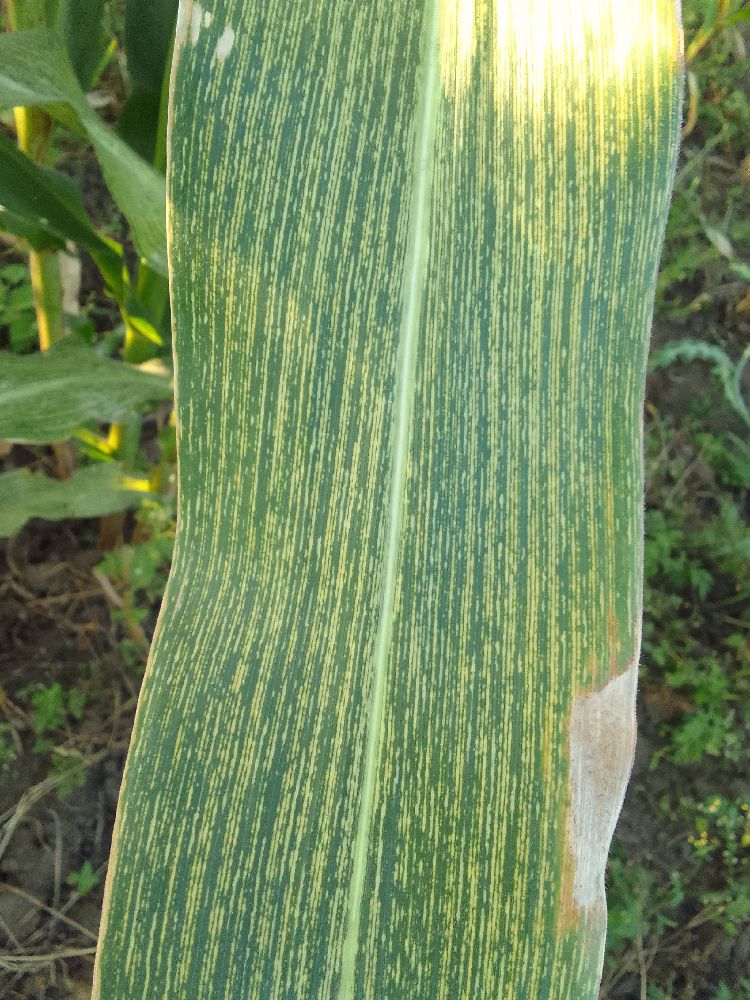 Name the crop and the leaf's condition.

maize, maize streak virus
